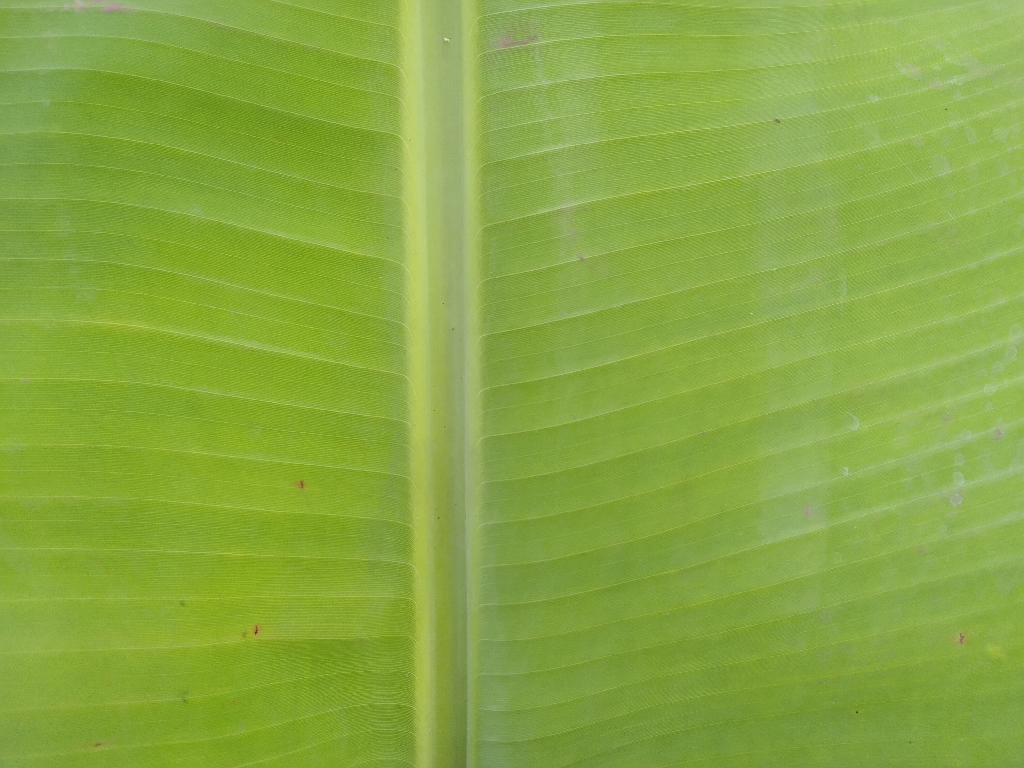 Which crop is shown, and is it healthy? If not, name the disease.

banana, healthy
